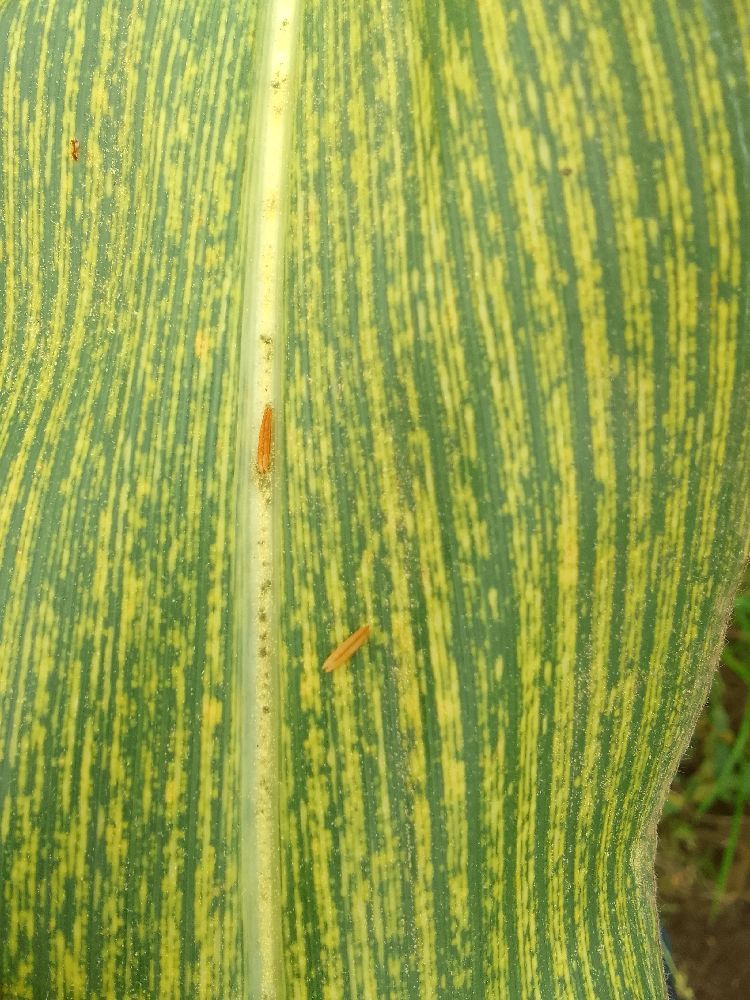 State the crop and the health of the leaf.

maize, maize streak virus
